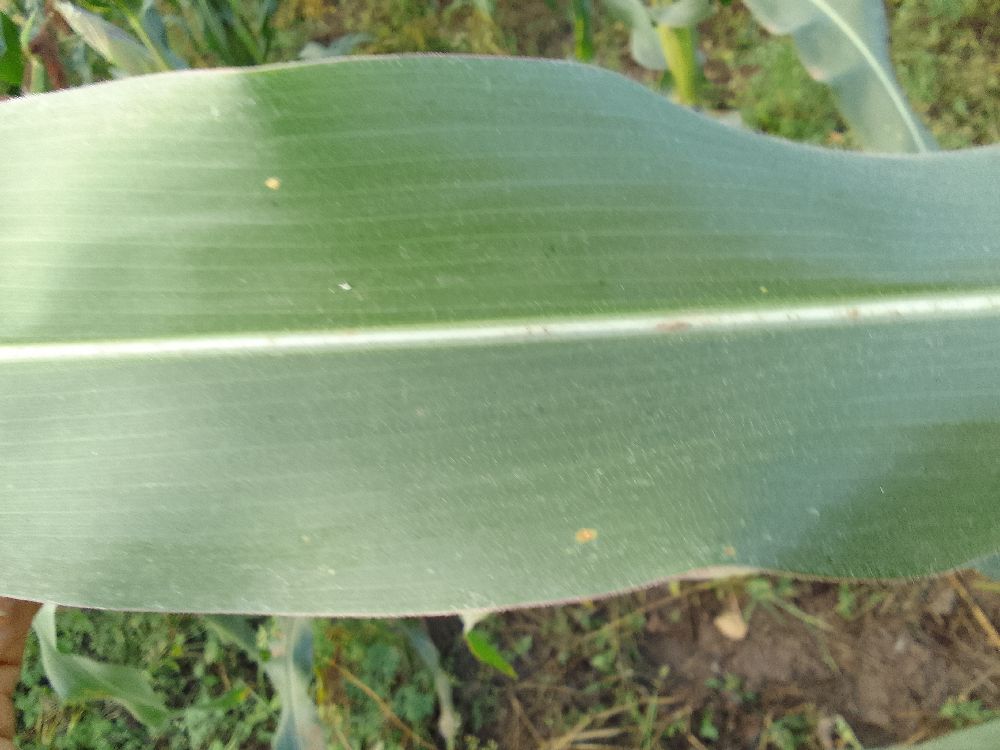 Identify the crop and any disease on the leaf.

maize, healthy
